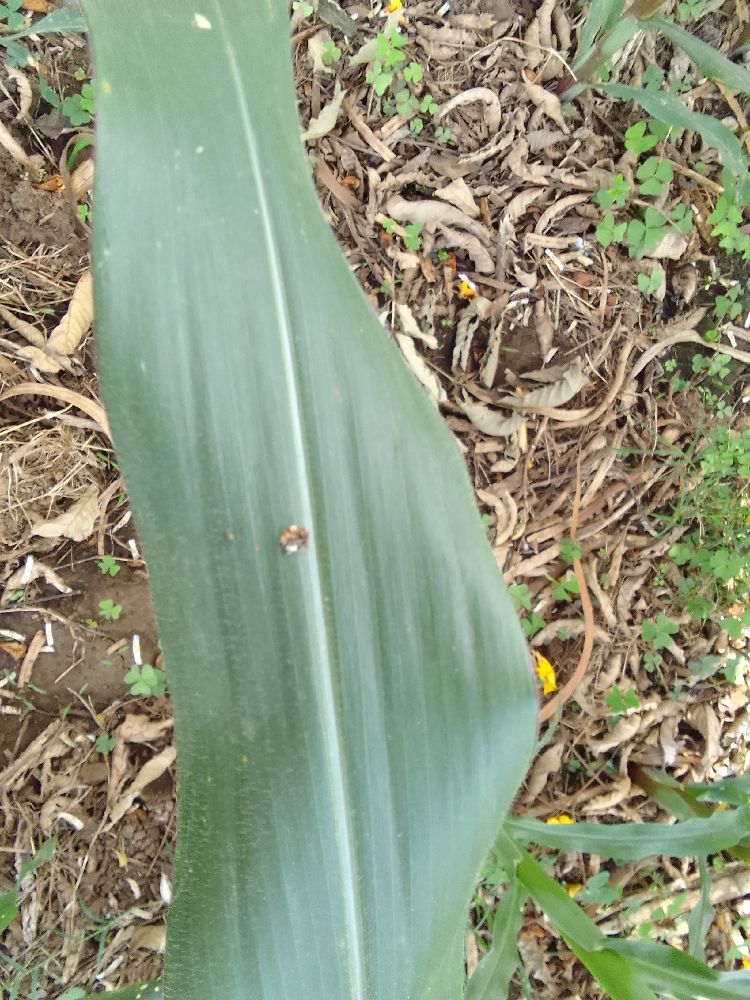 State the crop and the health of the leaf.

maize, healthy
